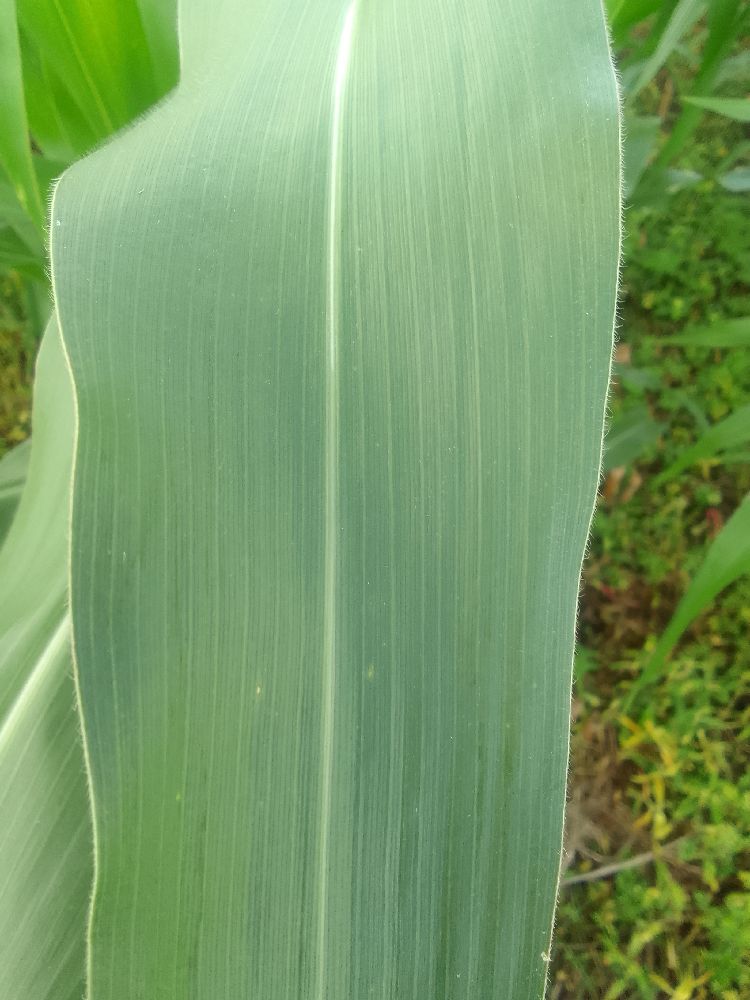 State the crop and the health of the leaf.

maize, healthy
